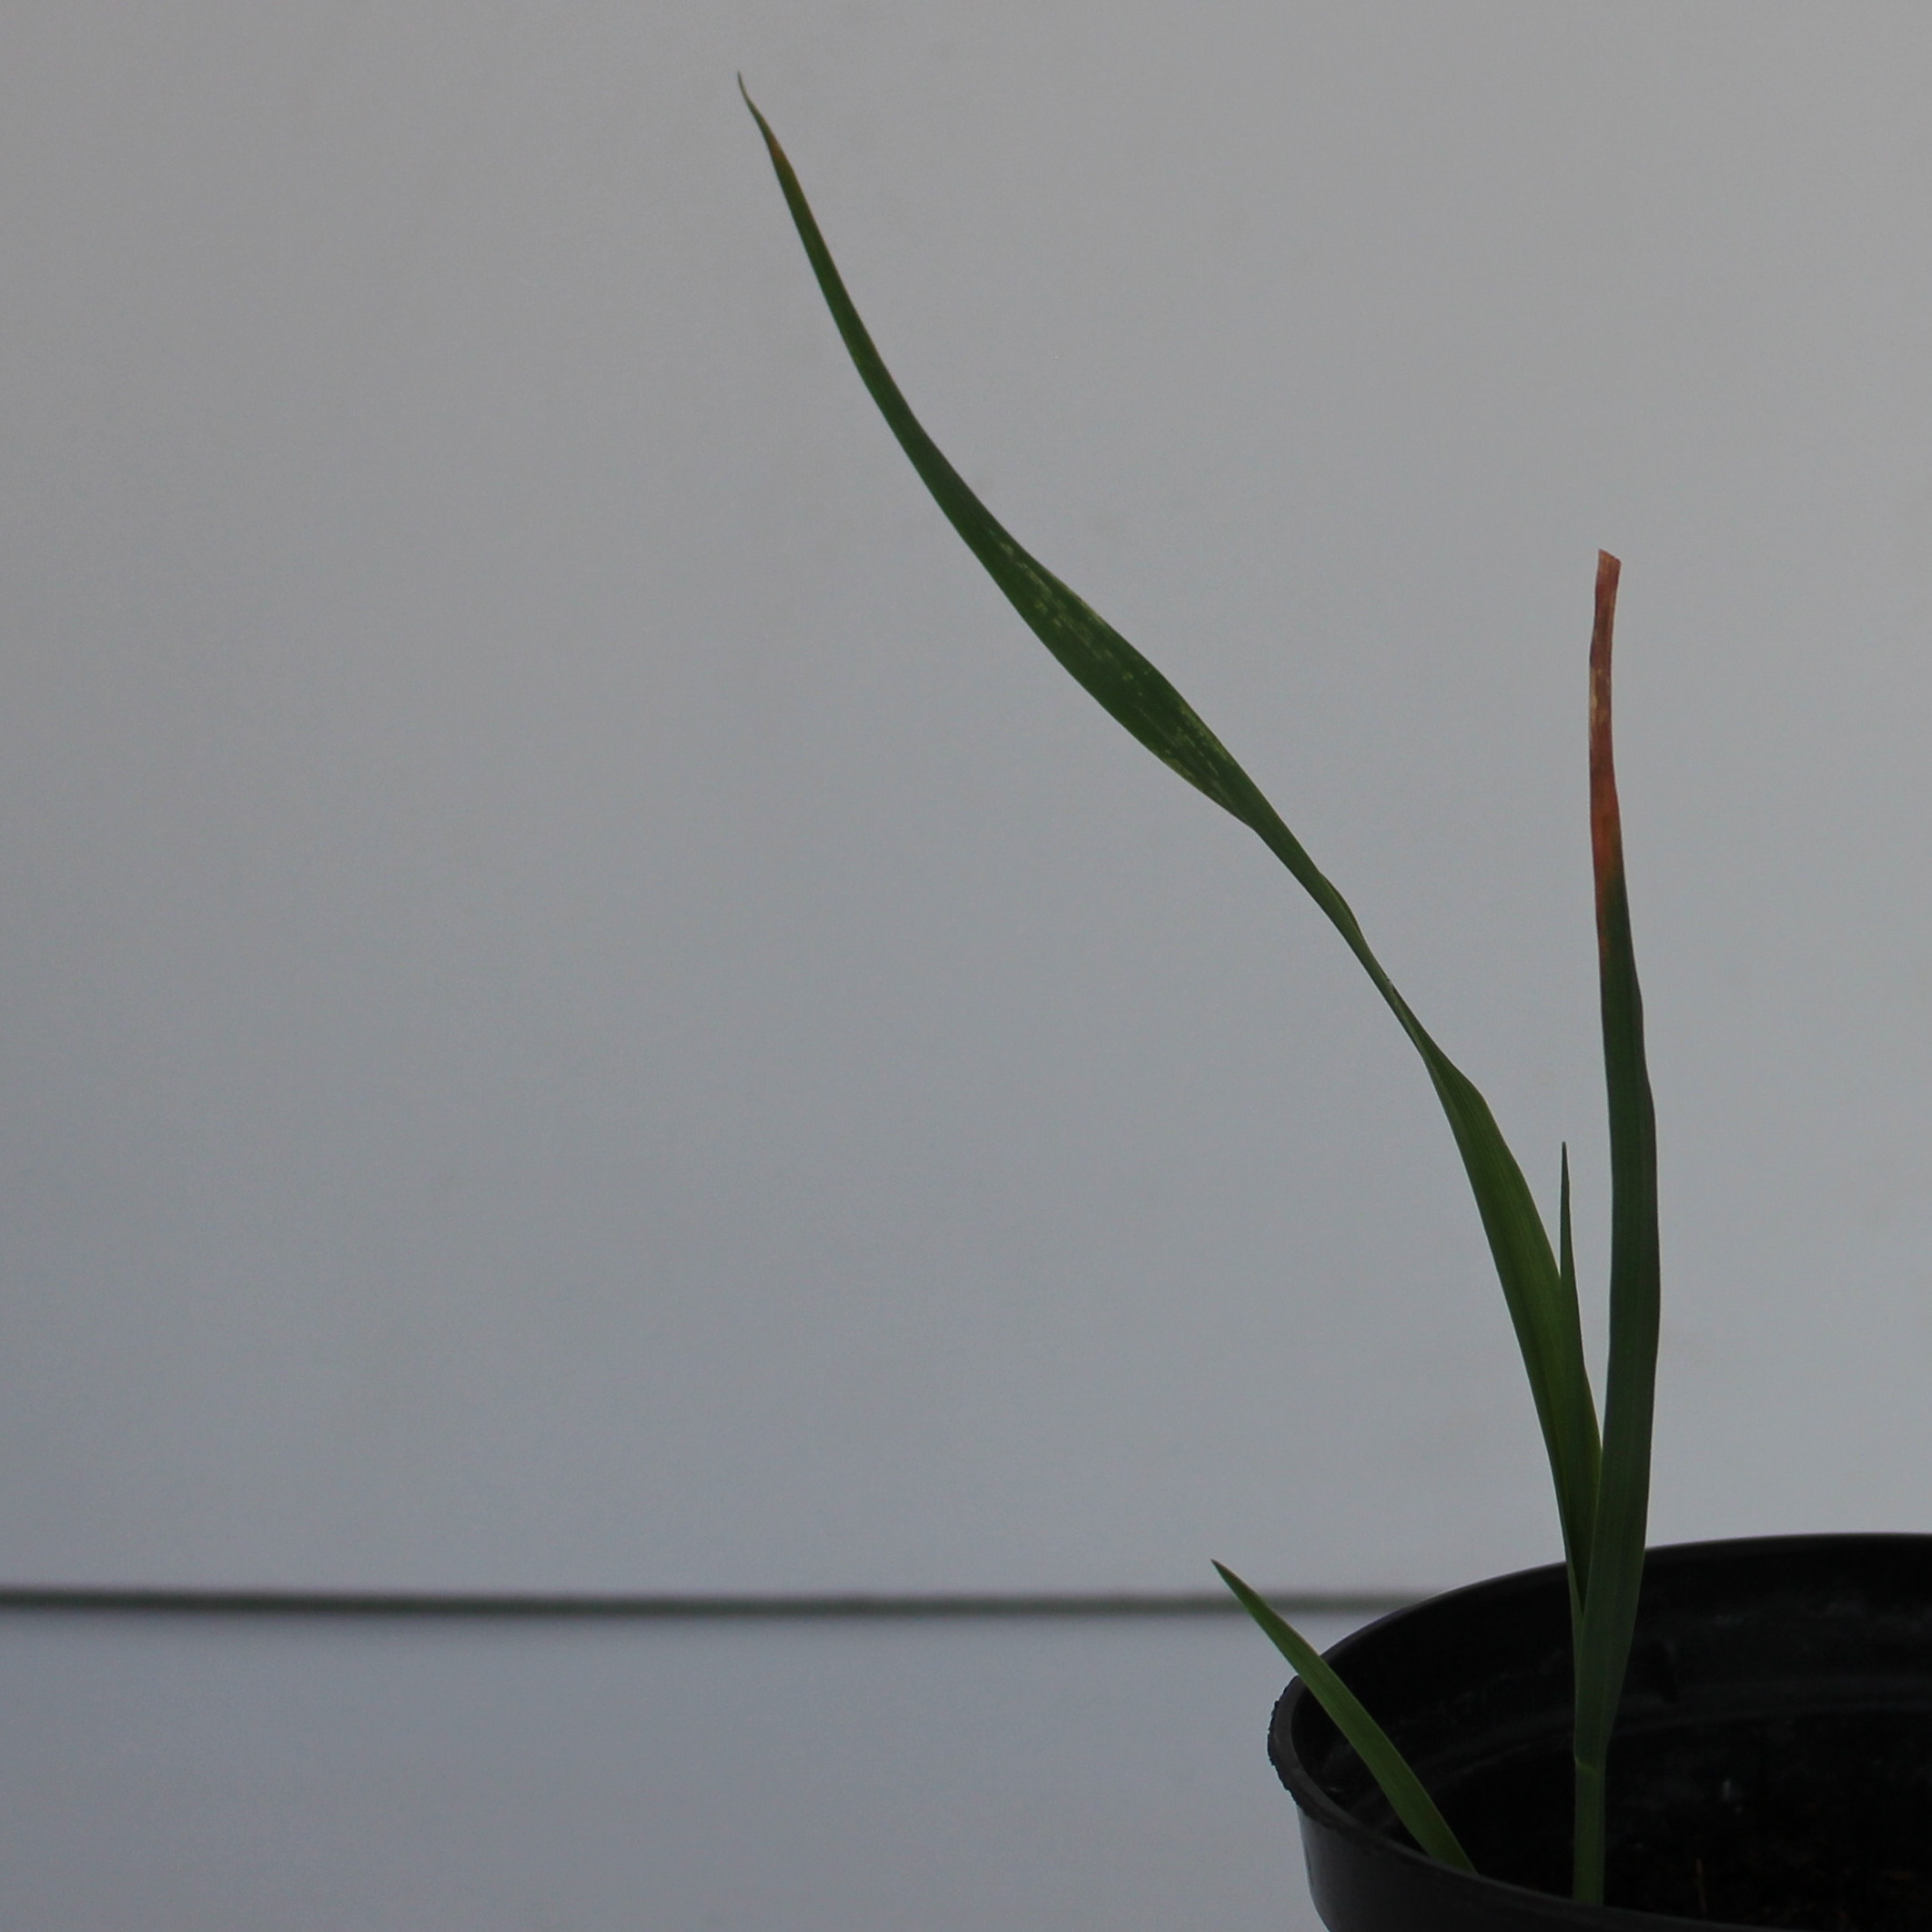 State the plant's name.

Avena sterilis
